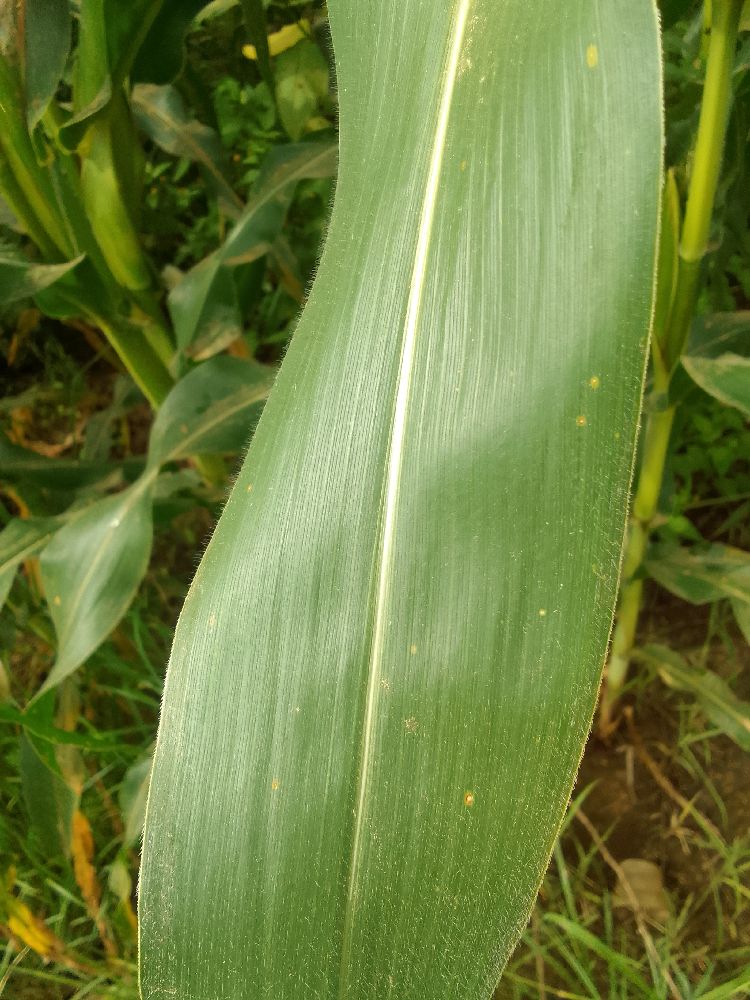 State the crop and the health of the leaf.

maize, healthy
